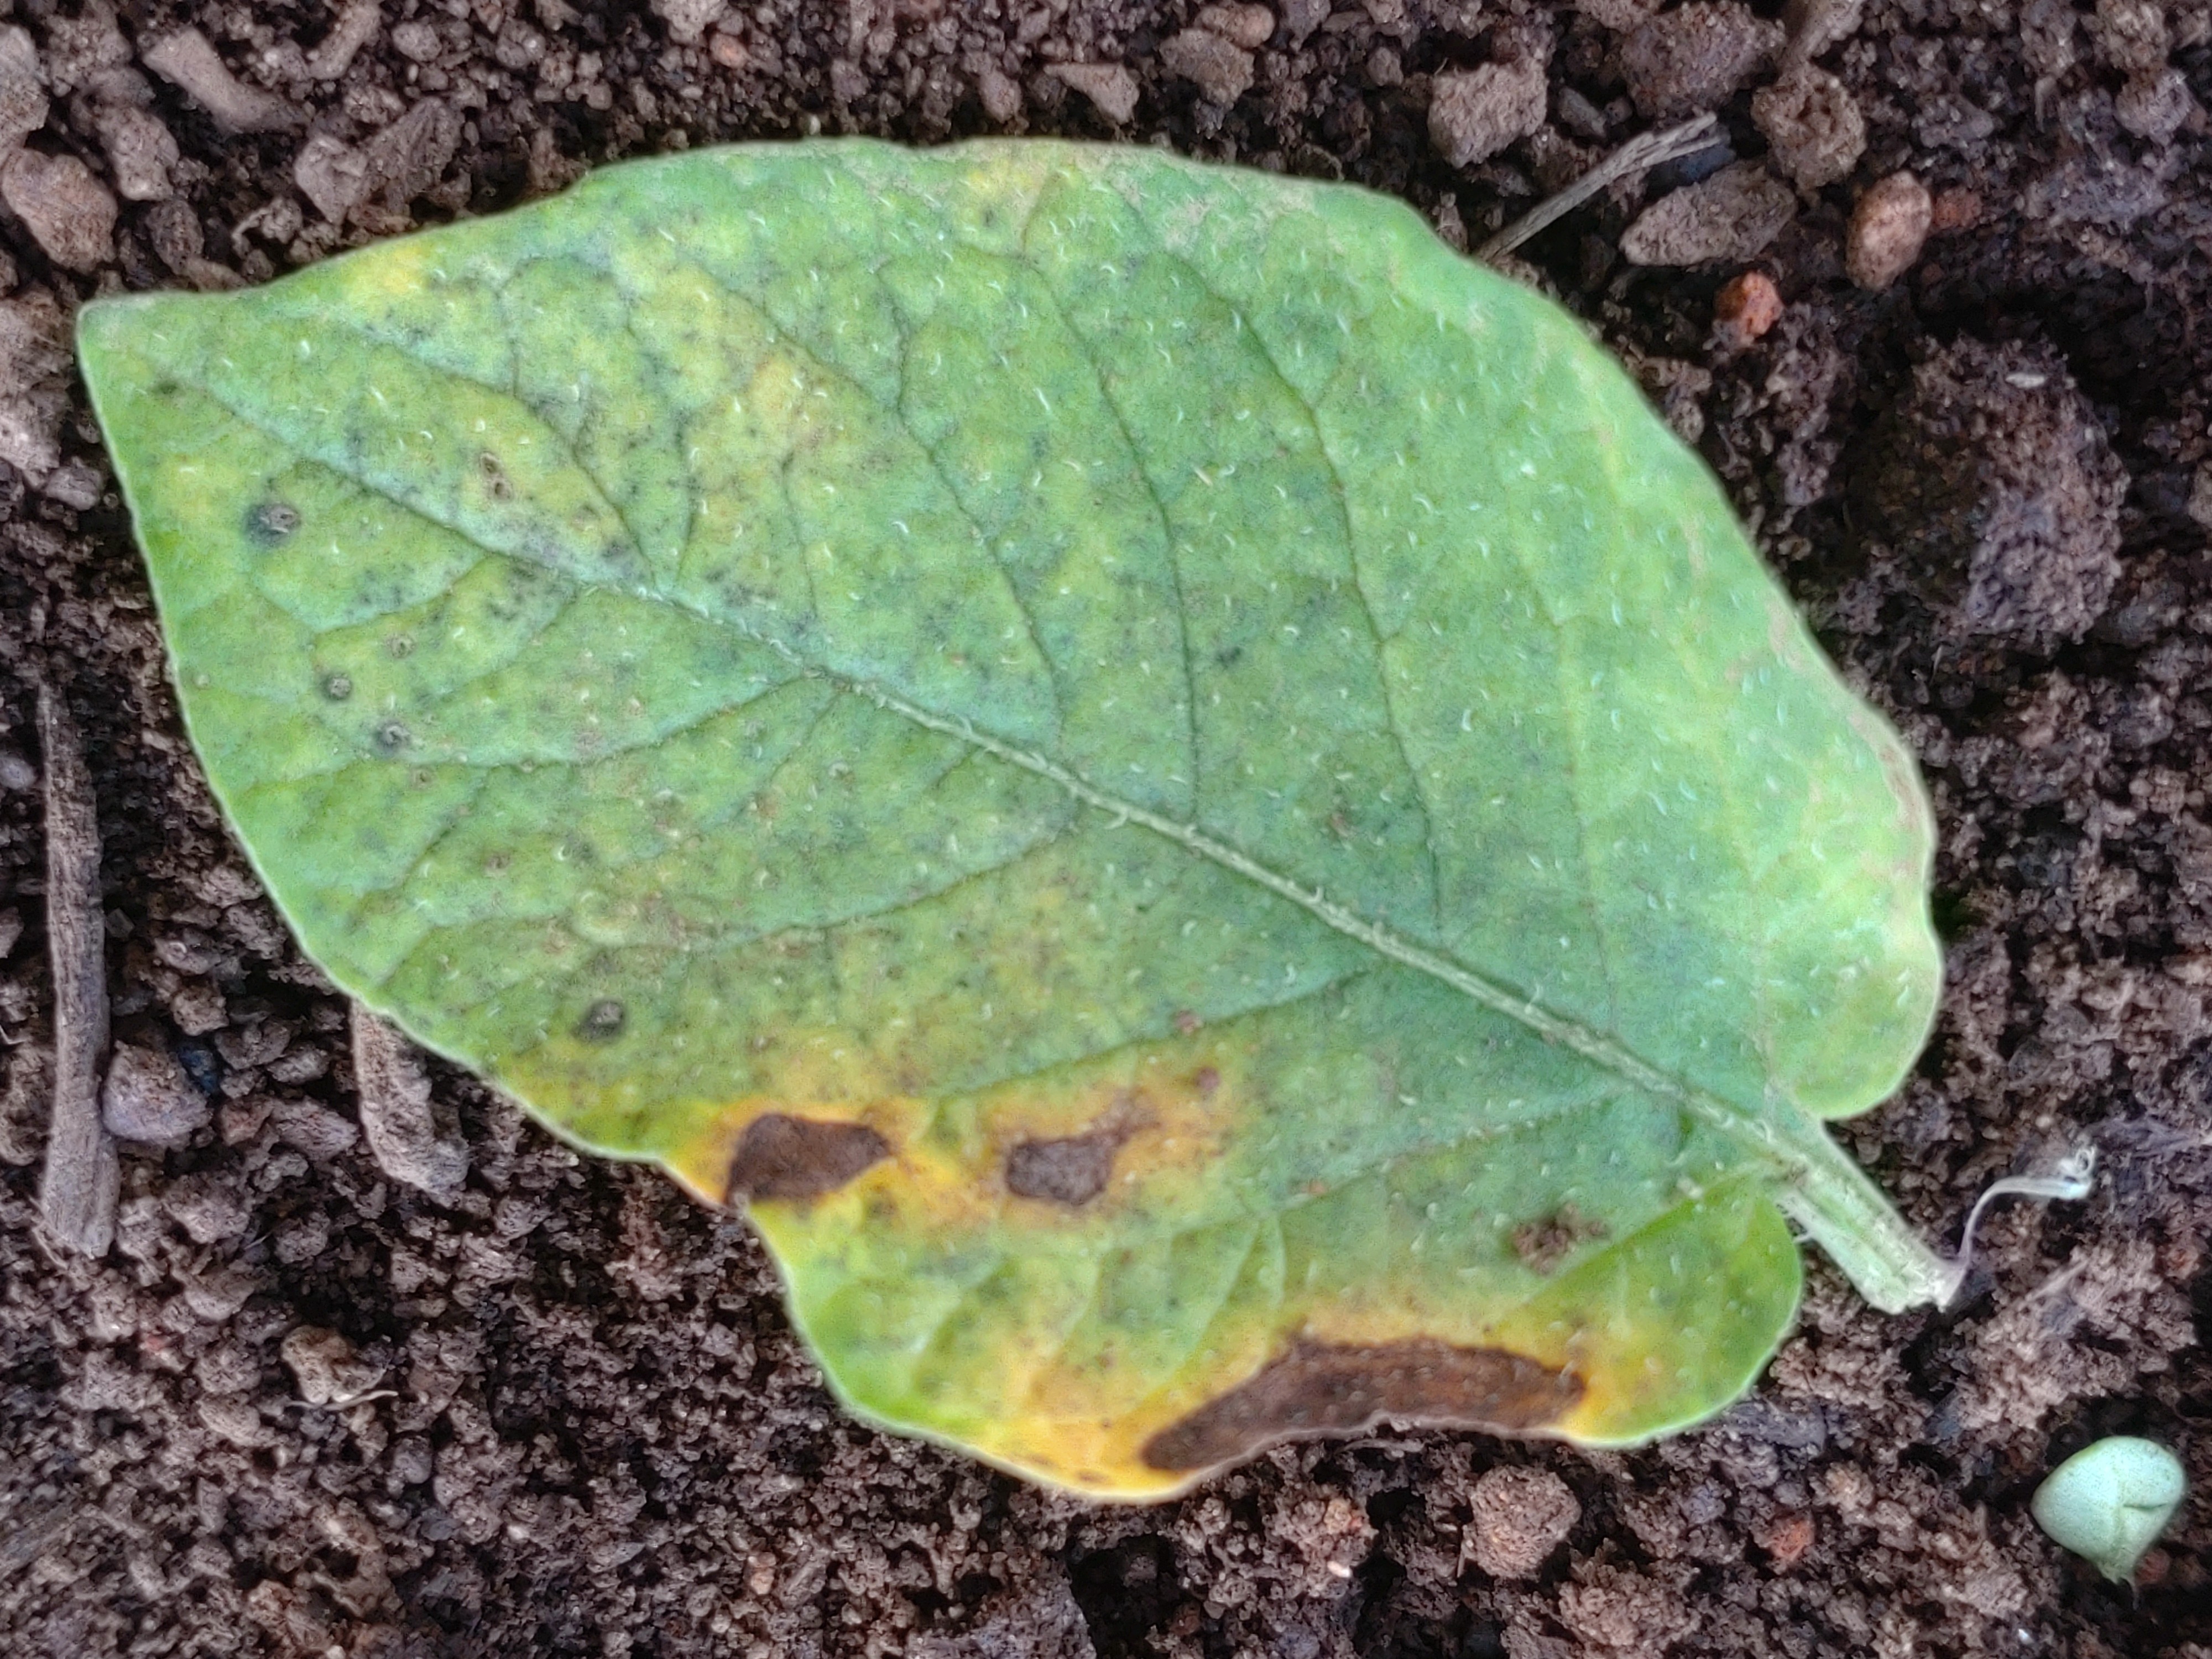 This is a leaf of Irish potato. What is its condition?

late blight
